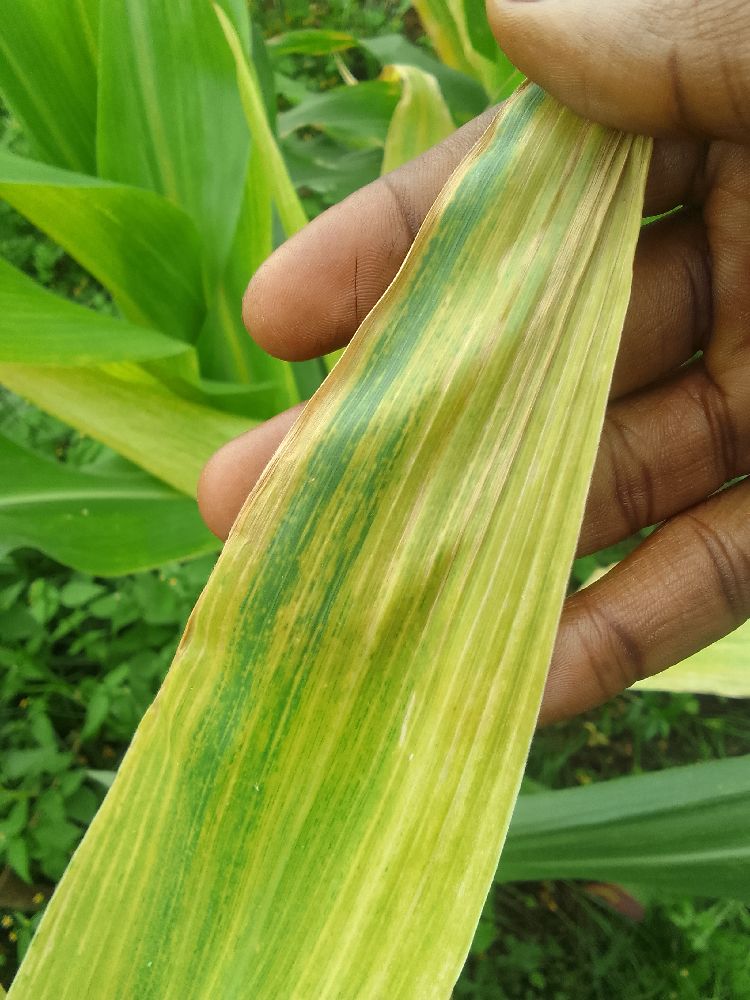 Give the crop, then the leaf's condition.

maize, maize lethal necrosis
